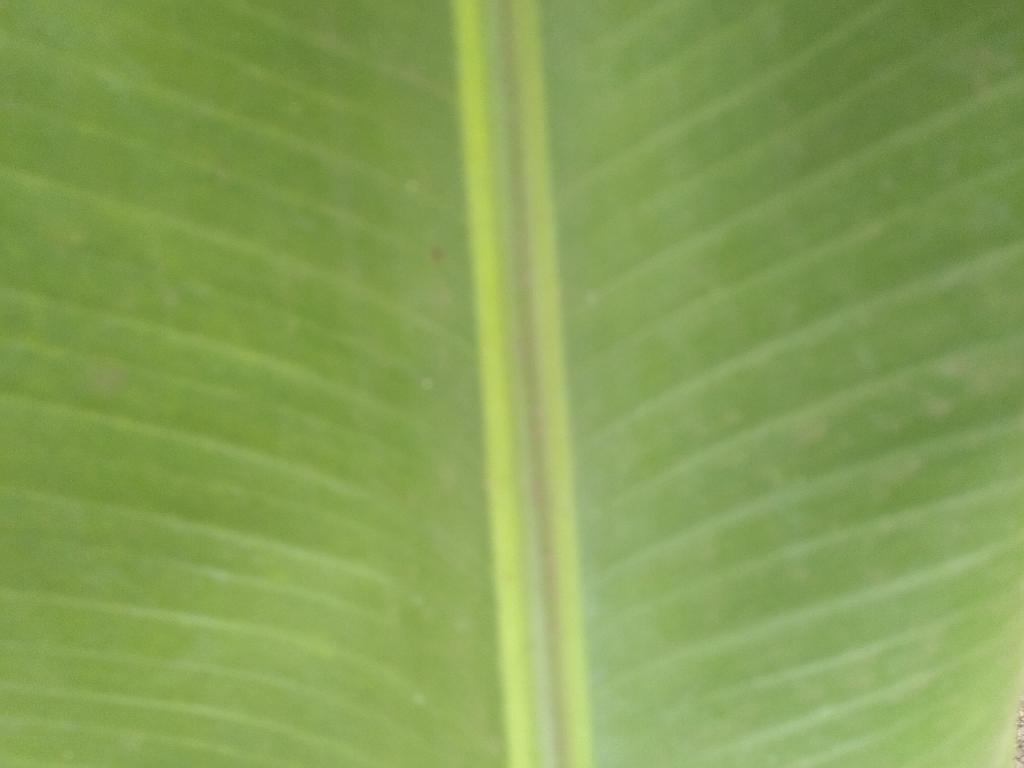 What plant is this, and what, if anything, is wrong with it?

banana, healthy
